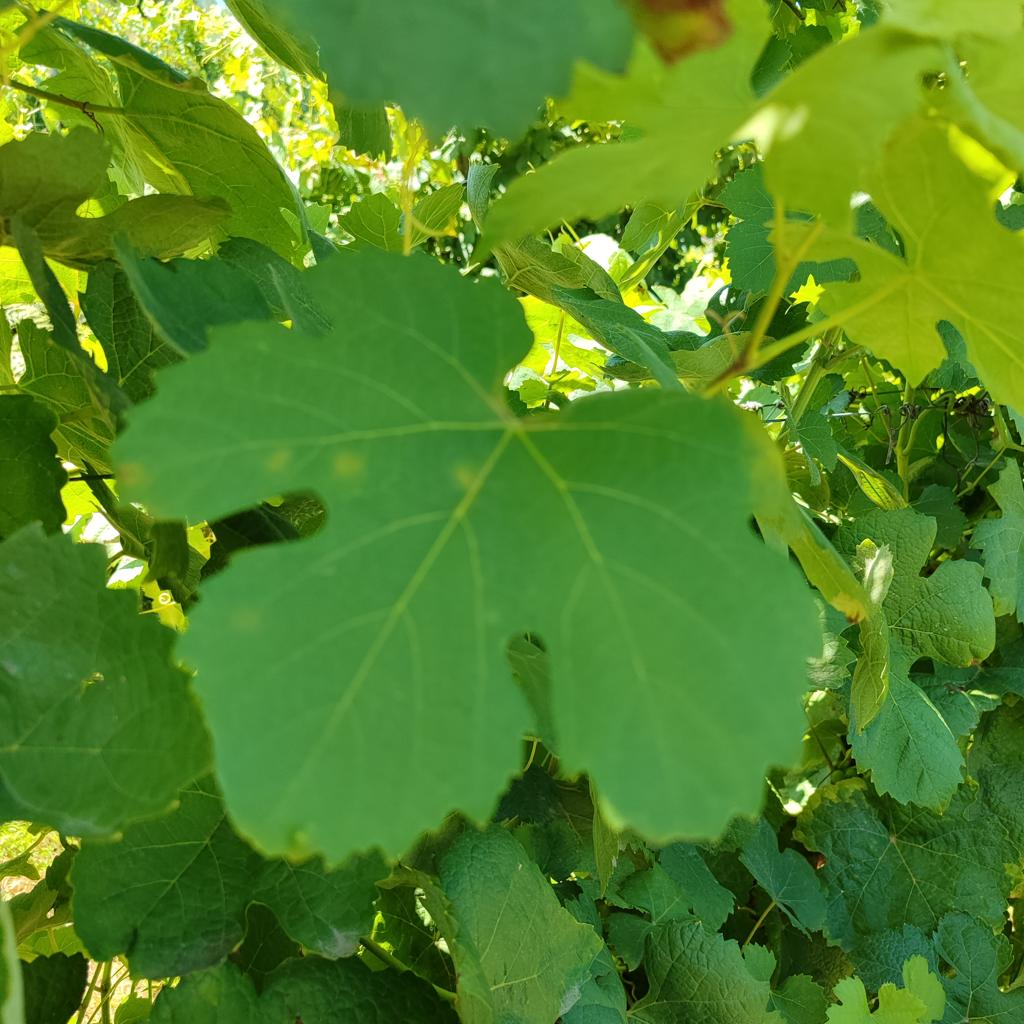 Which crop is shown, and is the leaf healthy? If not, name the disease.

grapevine, downy mildew
